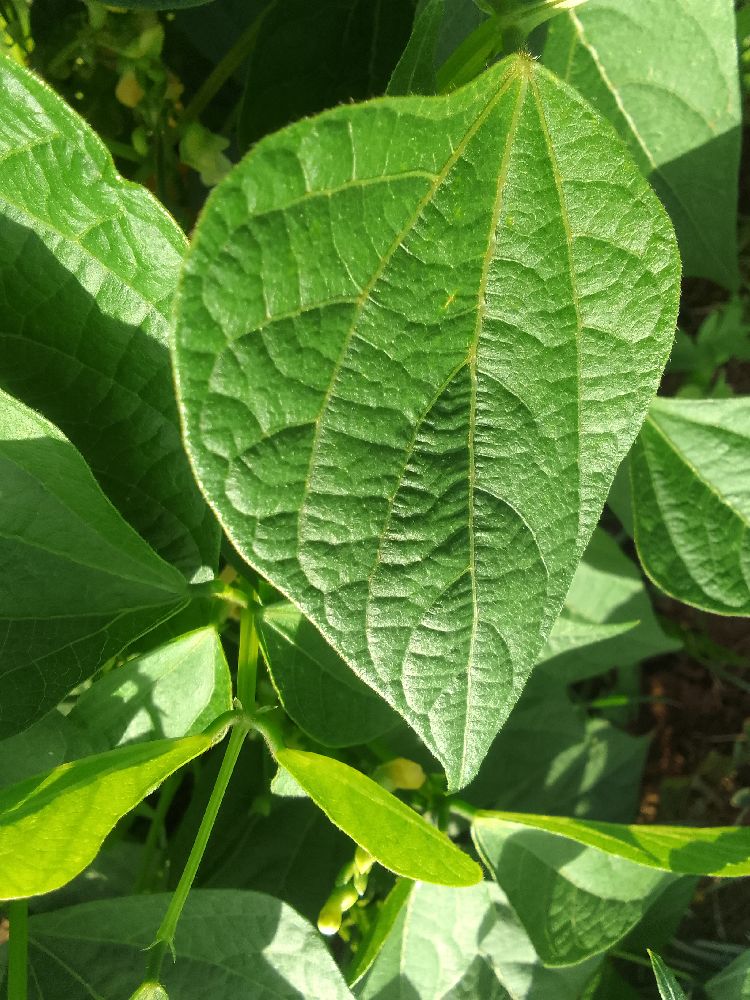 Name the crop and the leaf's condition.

common bean, healthy
